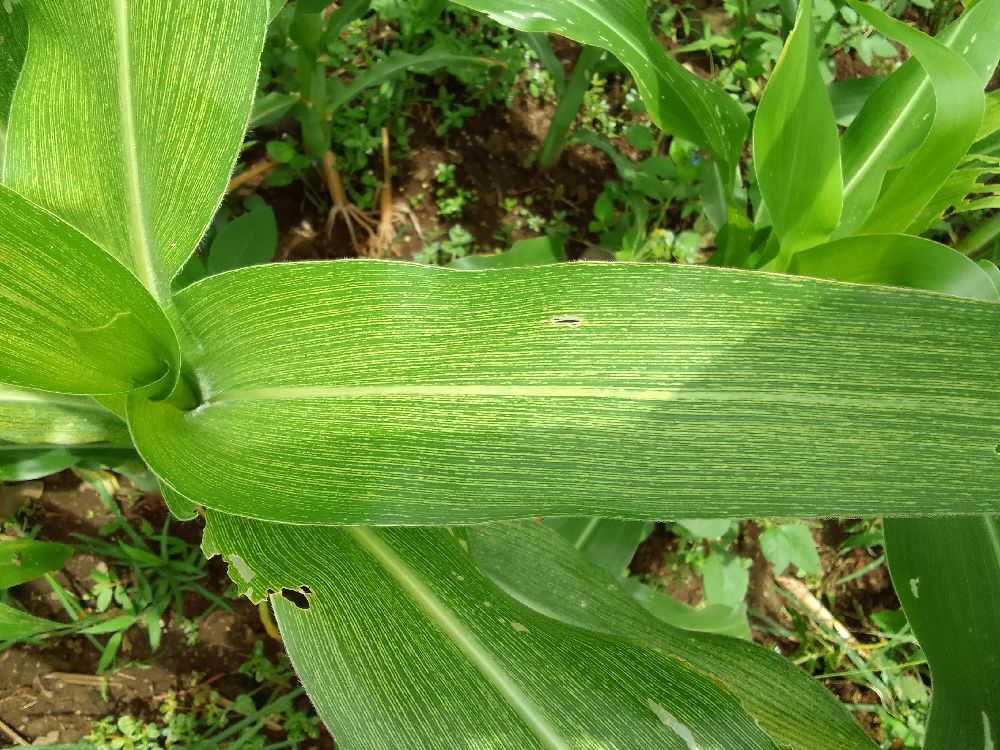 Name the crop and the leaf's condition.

maize, maize streak virus
